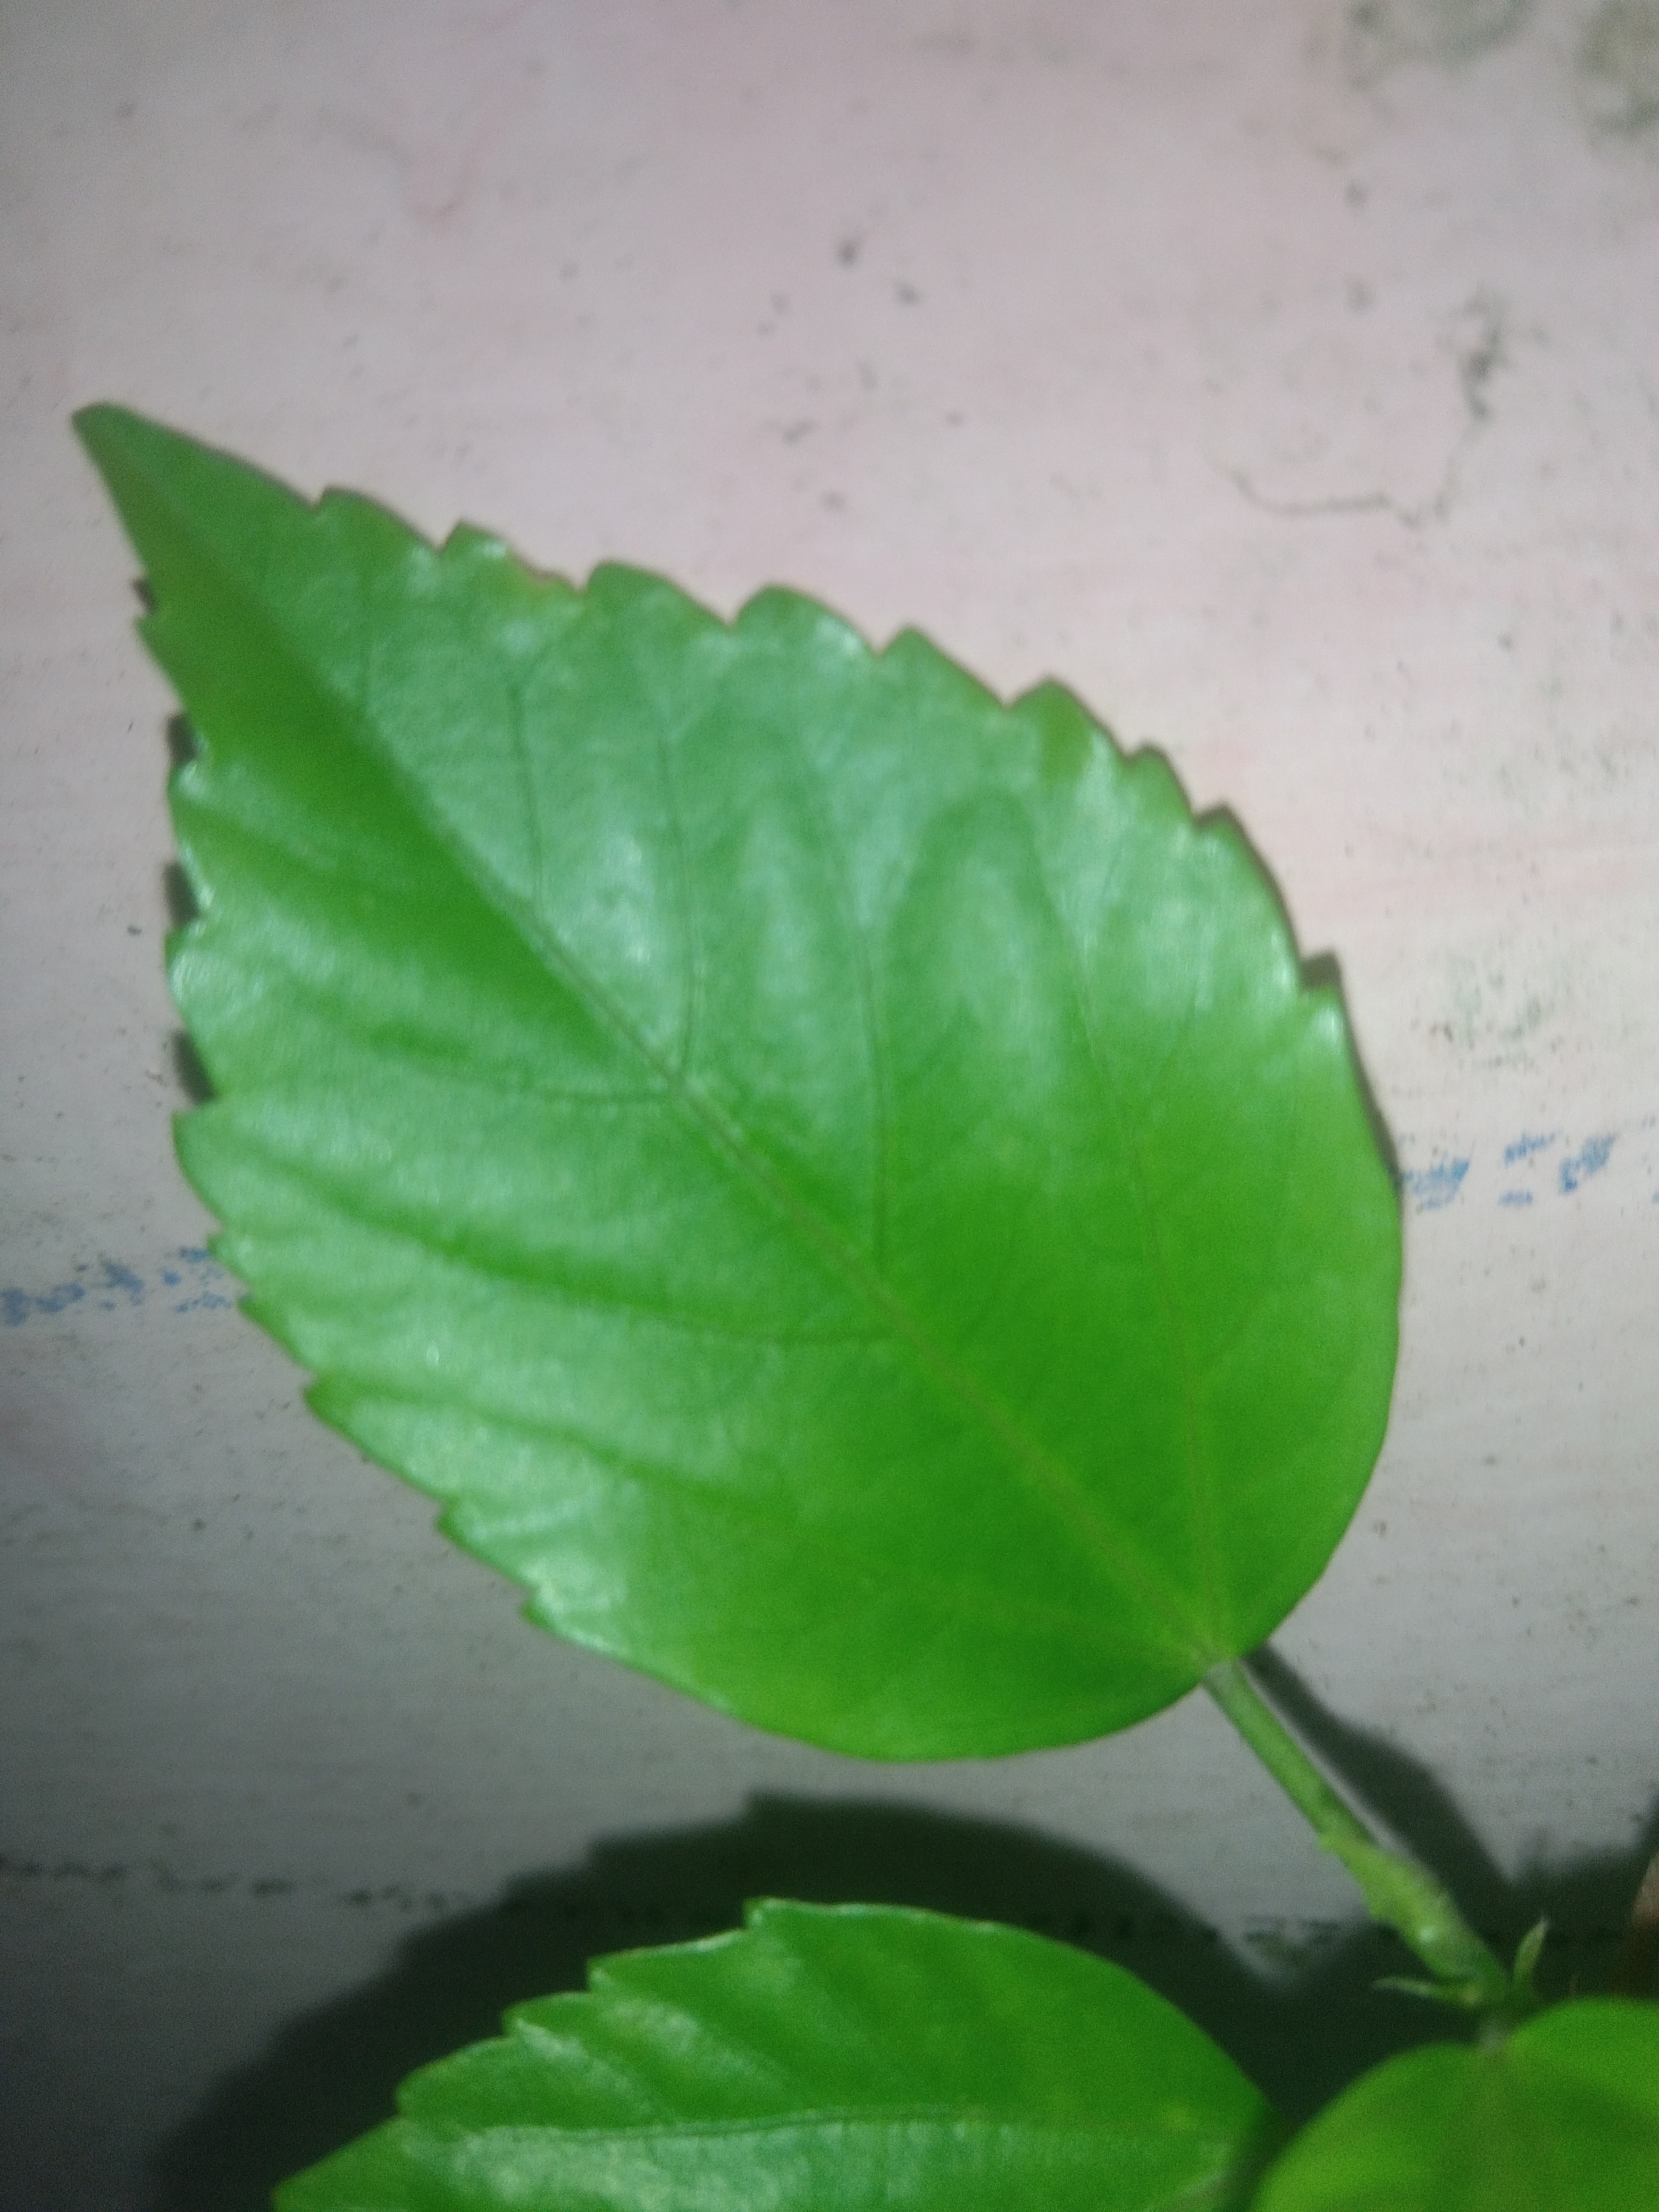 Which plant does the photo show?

hibiscus
